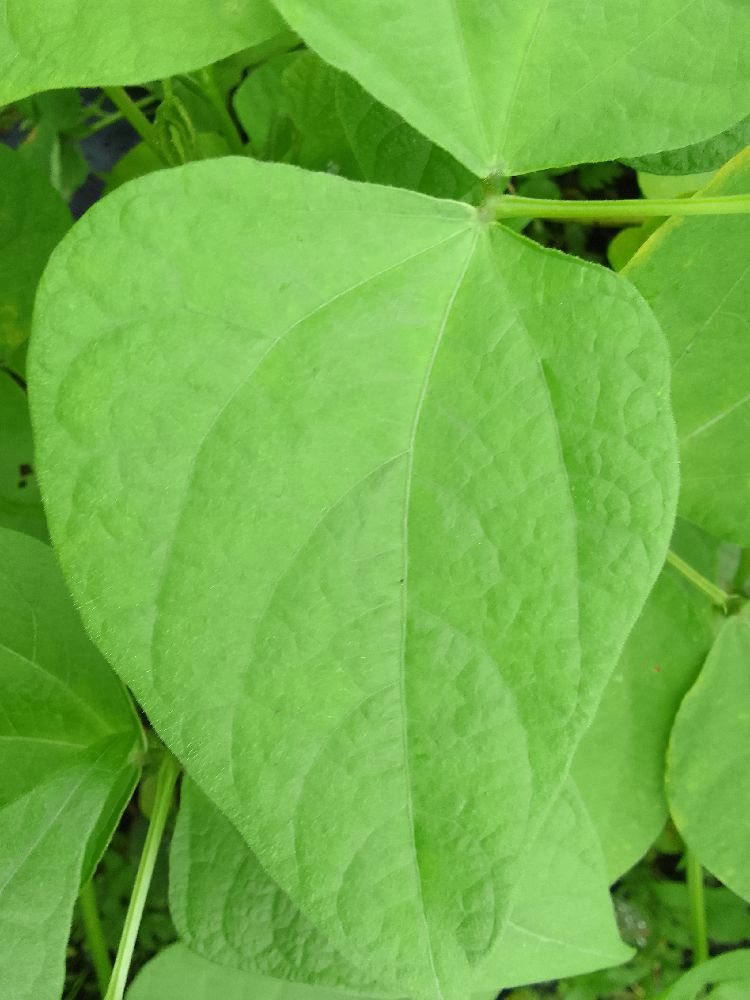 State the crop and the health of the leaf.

common bean, healthy
